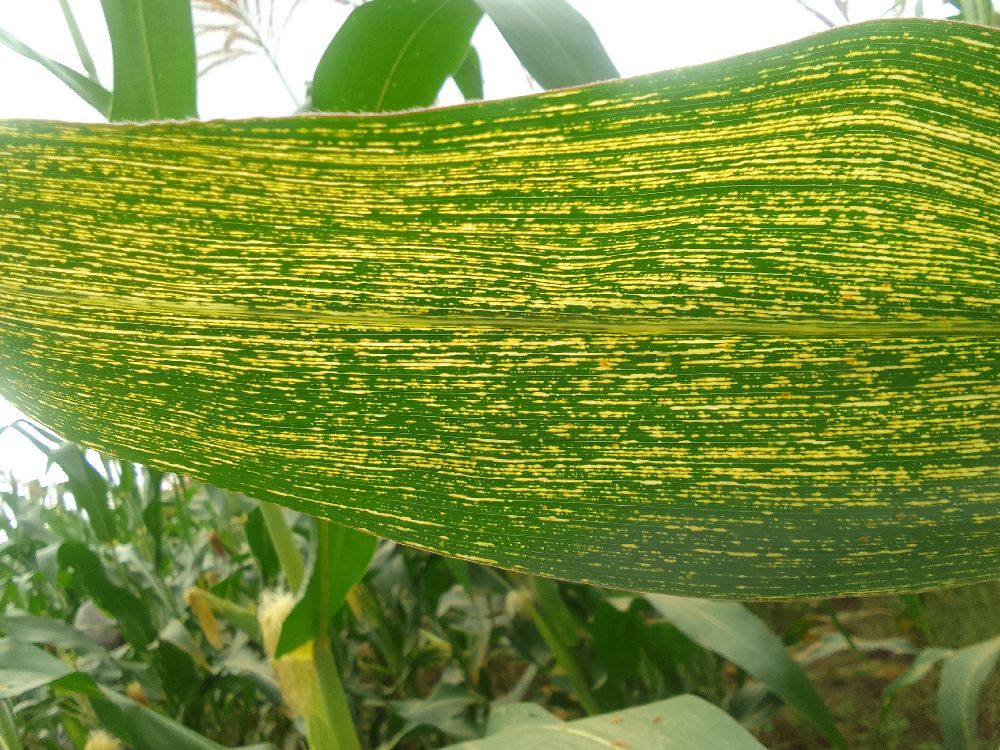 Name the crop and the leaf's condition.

maize, maize streak virus
